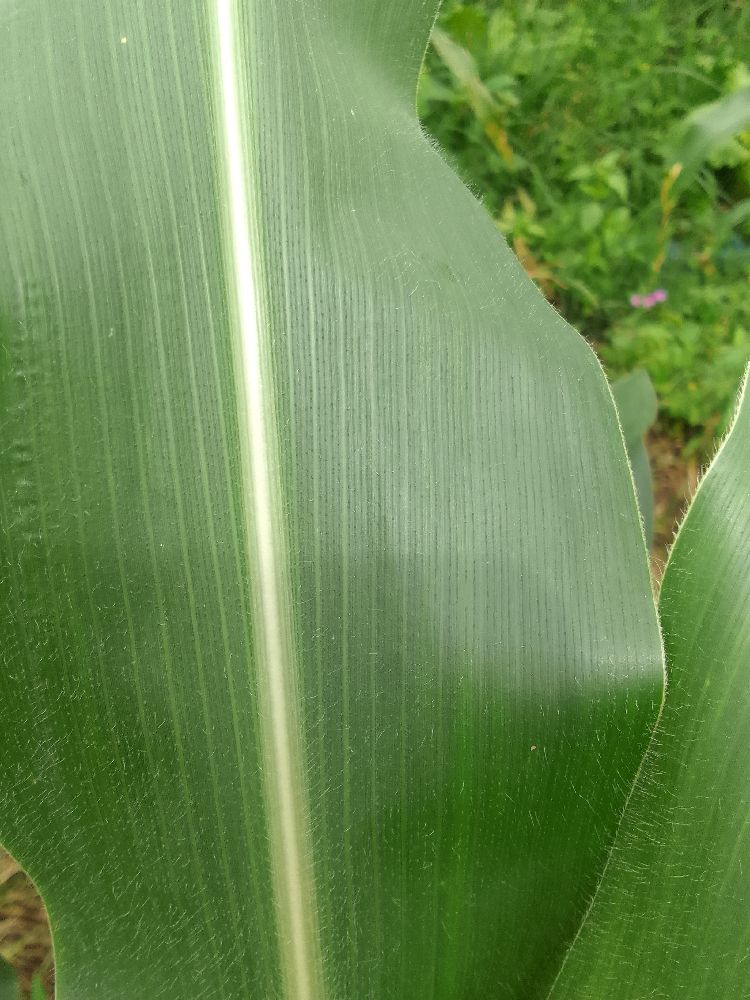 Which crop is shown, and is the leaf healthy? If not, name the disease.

maize, healthy
